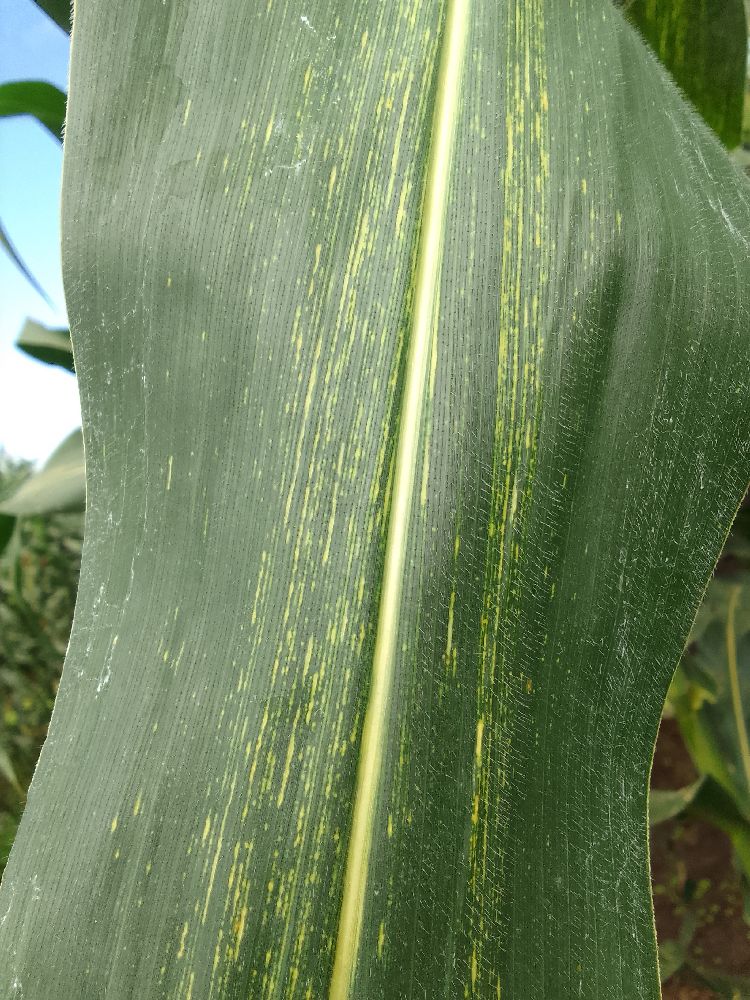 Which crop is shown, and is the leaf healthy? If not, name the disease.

maize, maize streak virus
